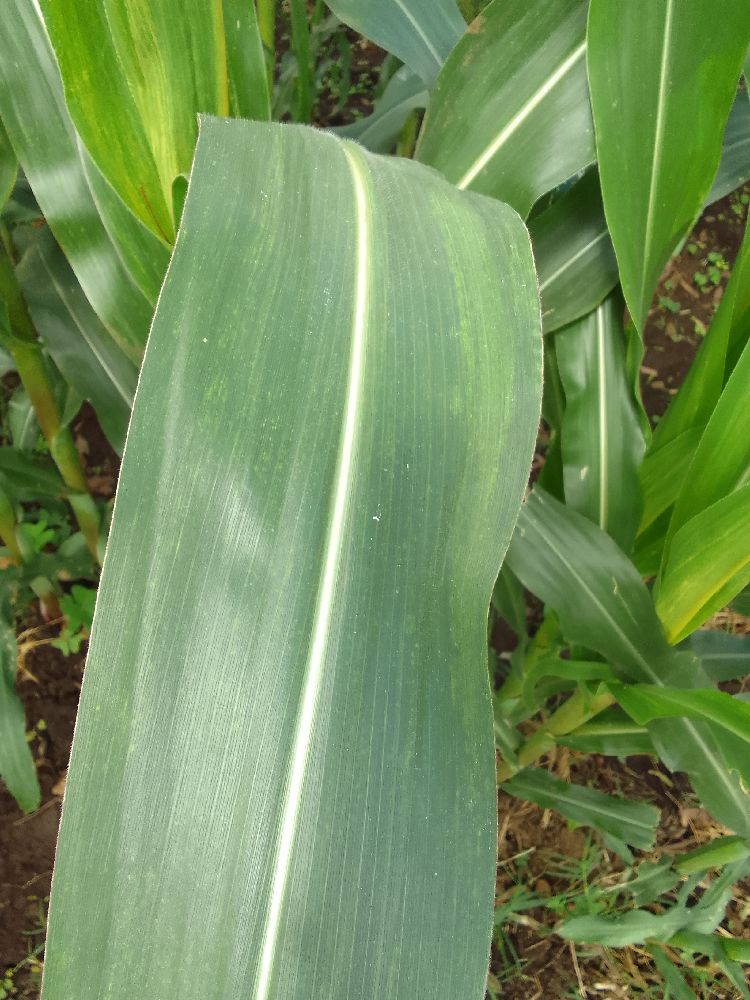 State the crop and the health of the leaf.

maize, healthy
